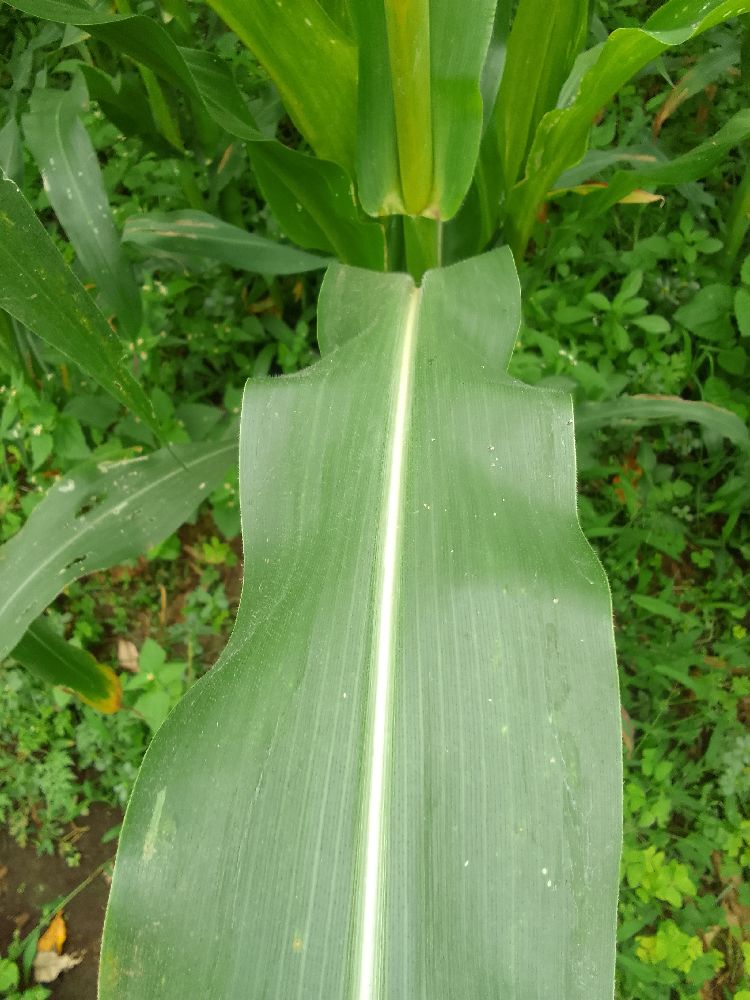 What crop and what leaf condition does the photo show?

maize, healthy
